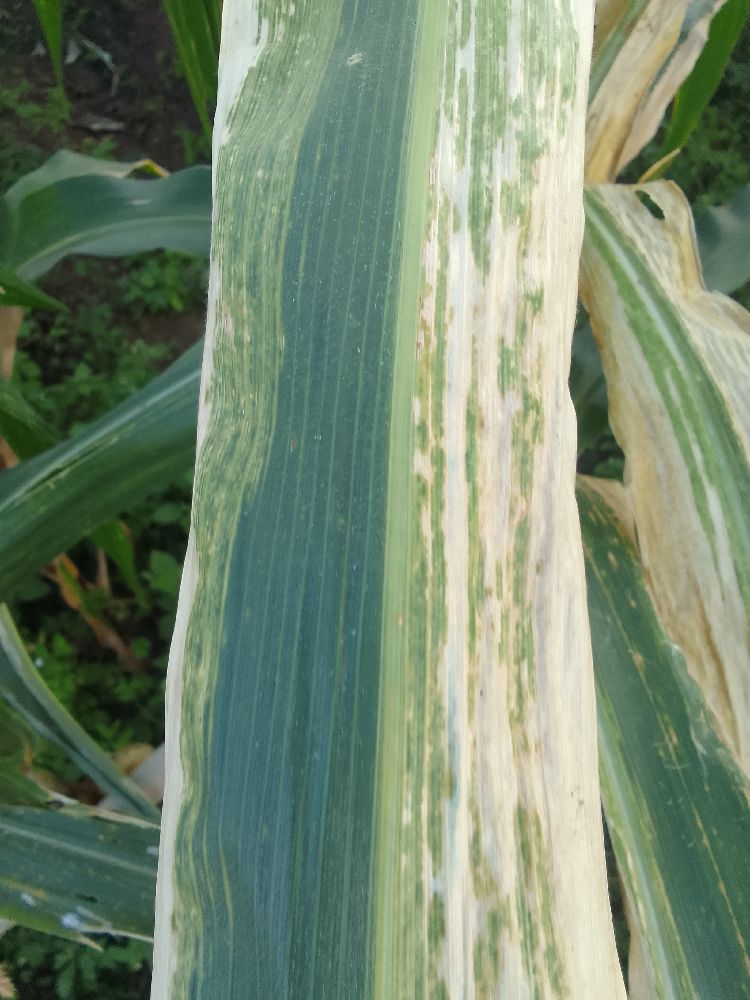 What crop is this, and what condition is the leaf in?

maize, maize lethal necrosis
